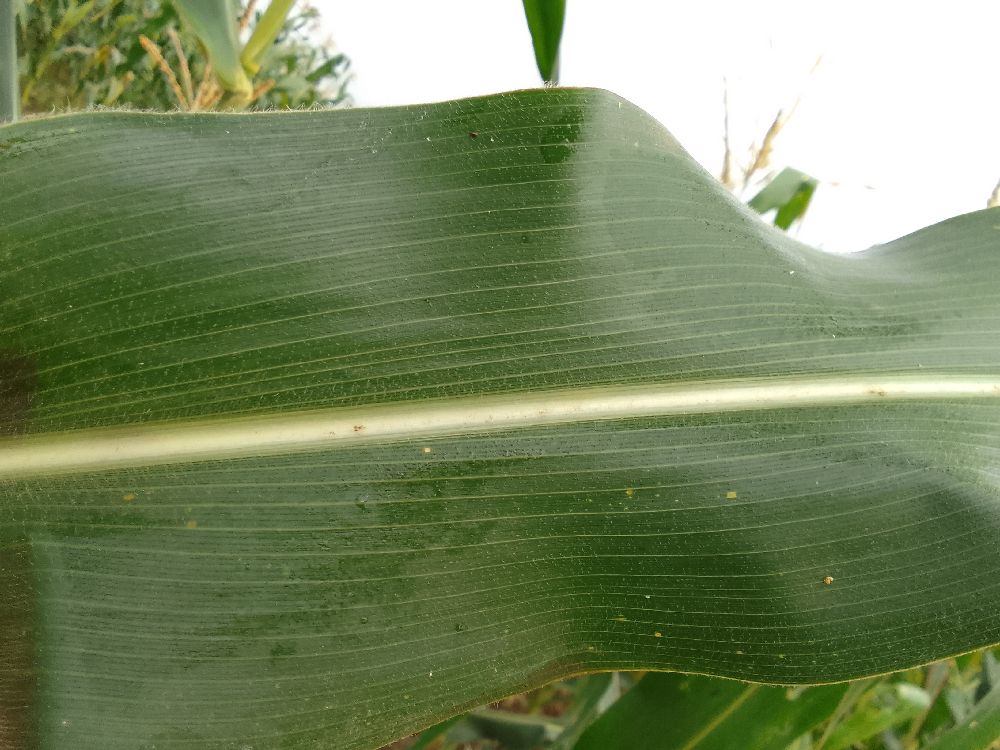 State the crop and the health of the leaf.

maize, healthy
